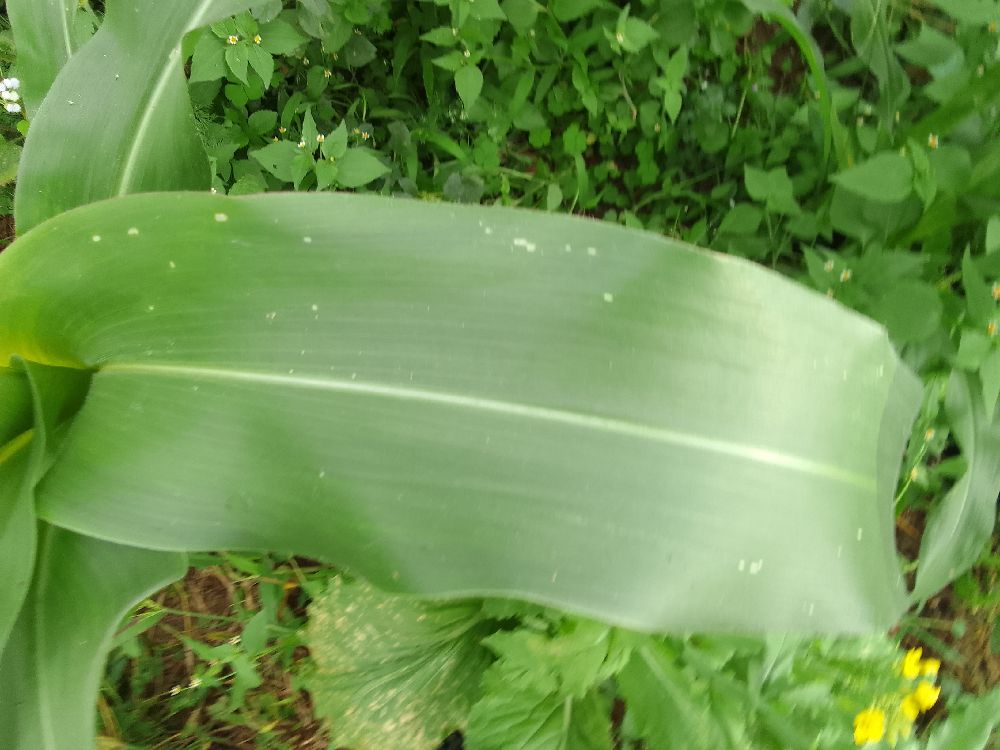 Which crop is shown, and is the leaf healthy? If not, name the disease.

maize, healthy
